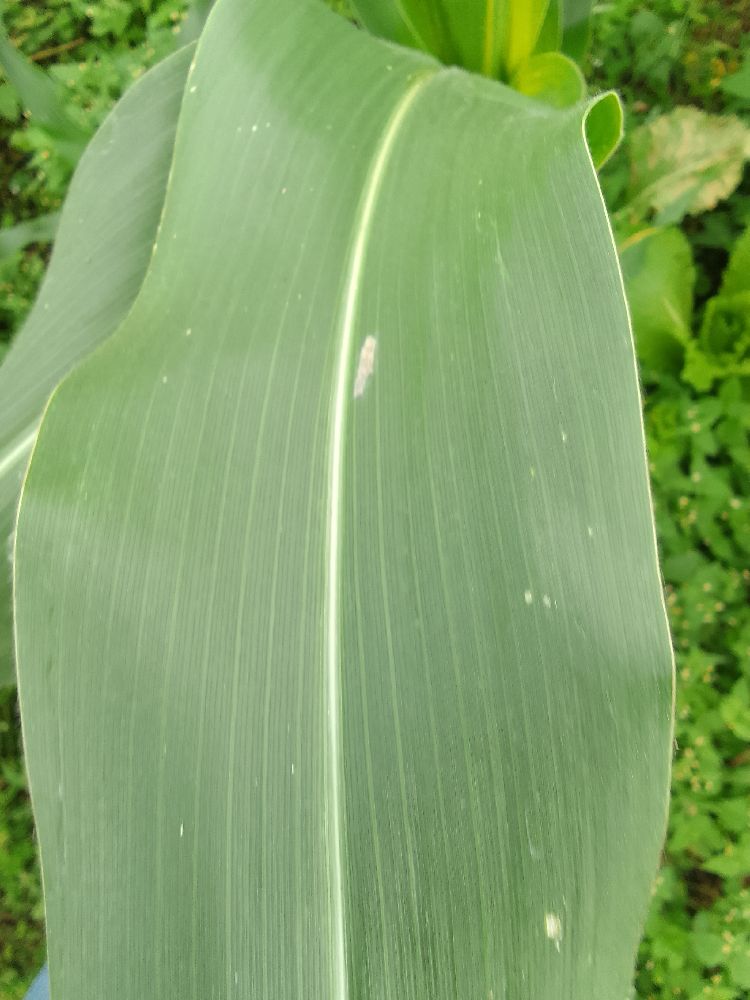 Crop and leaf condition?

maize, healthy
